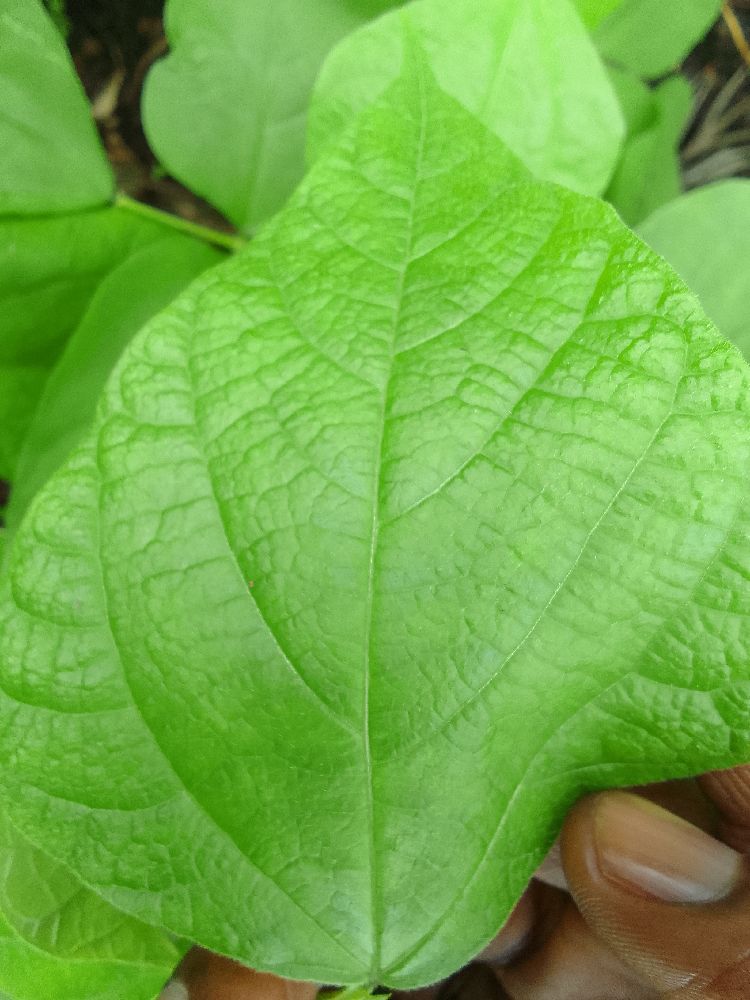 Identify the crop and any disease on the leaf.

common bean, healthy
